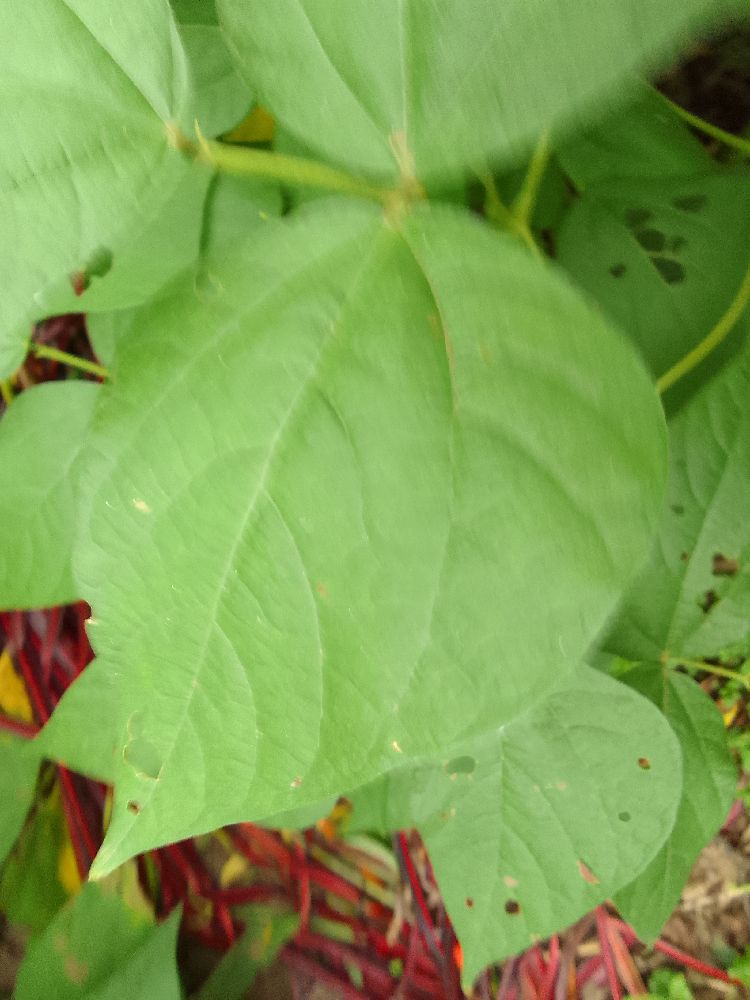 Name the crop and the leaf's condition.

common bean, healthy
